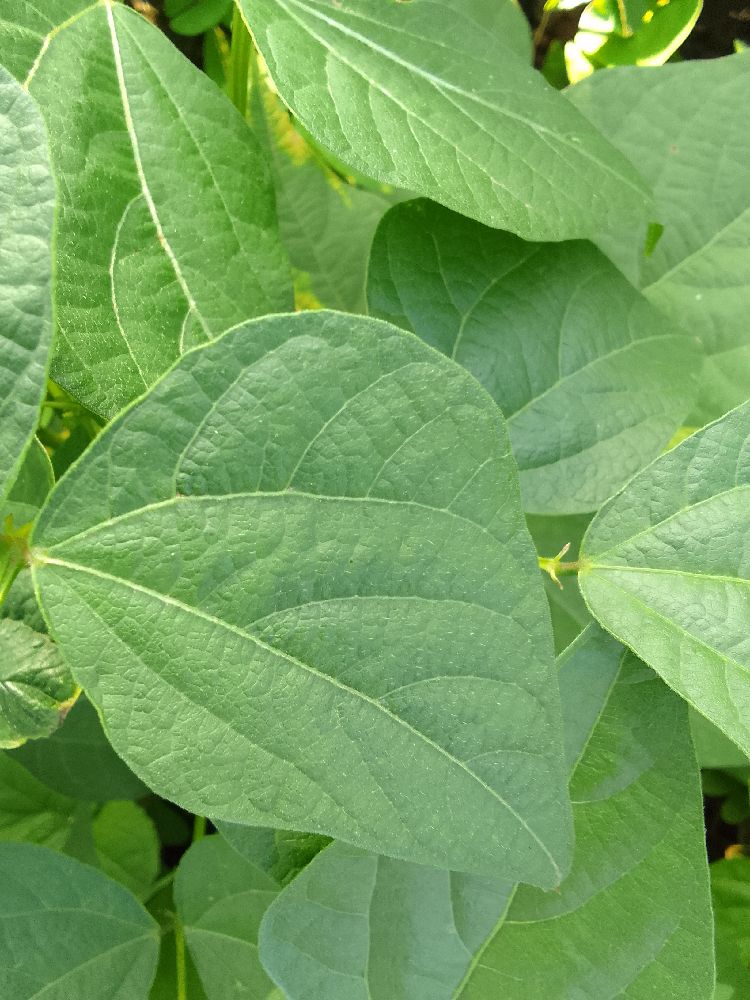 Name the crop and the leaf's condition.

common bean, healthy
